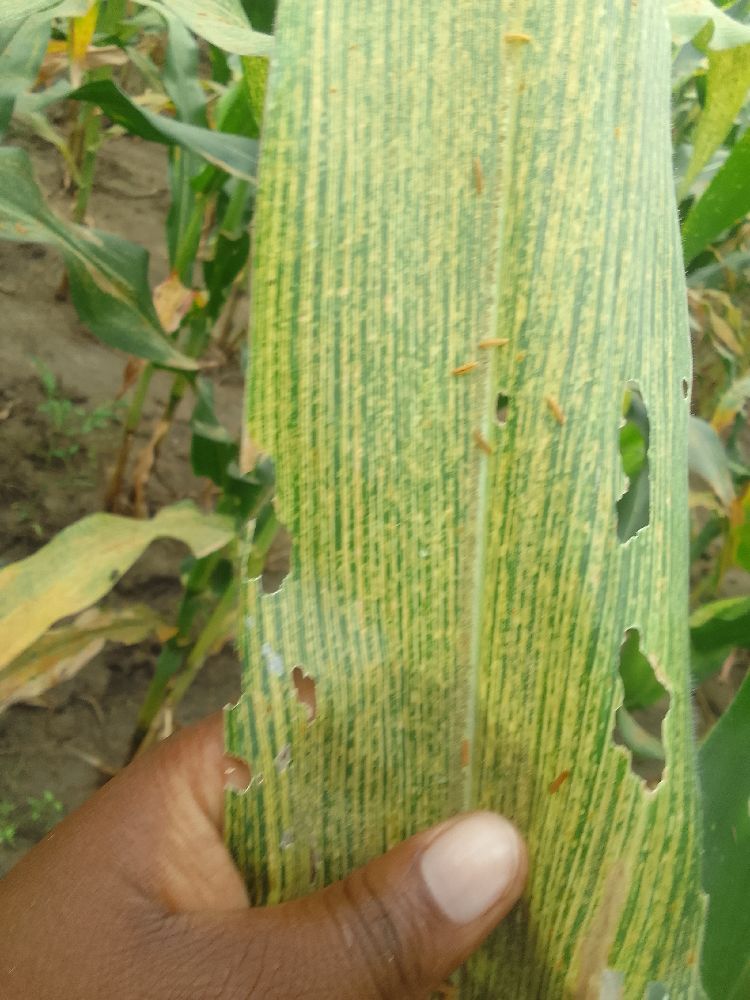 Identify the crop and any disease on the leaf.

maize, maize streak virus
